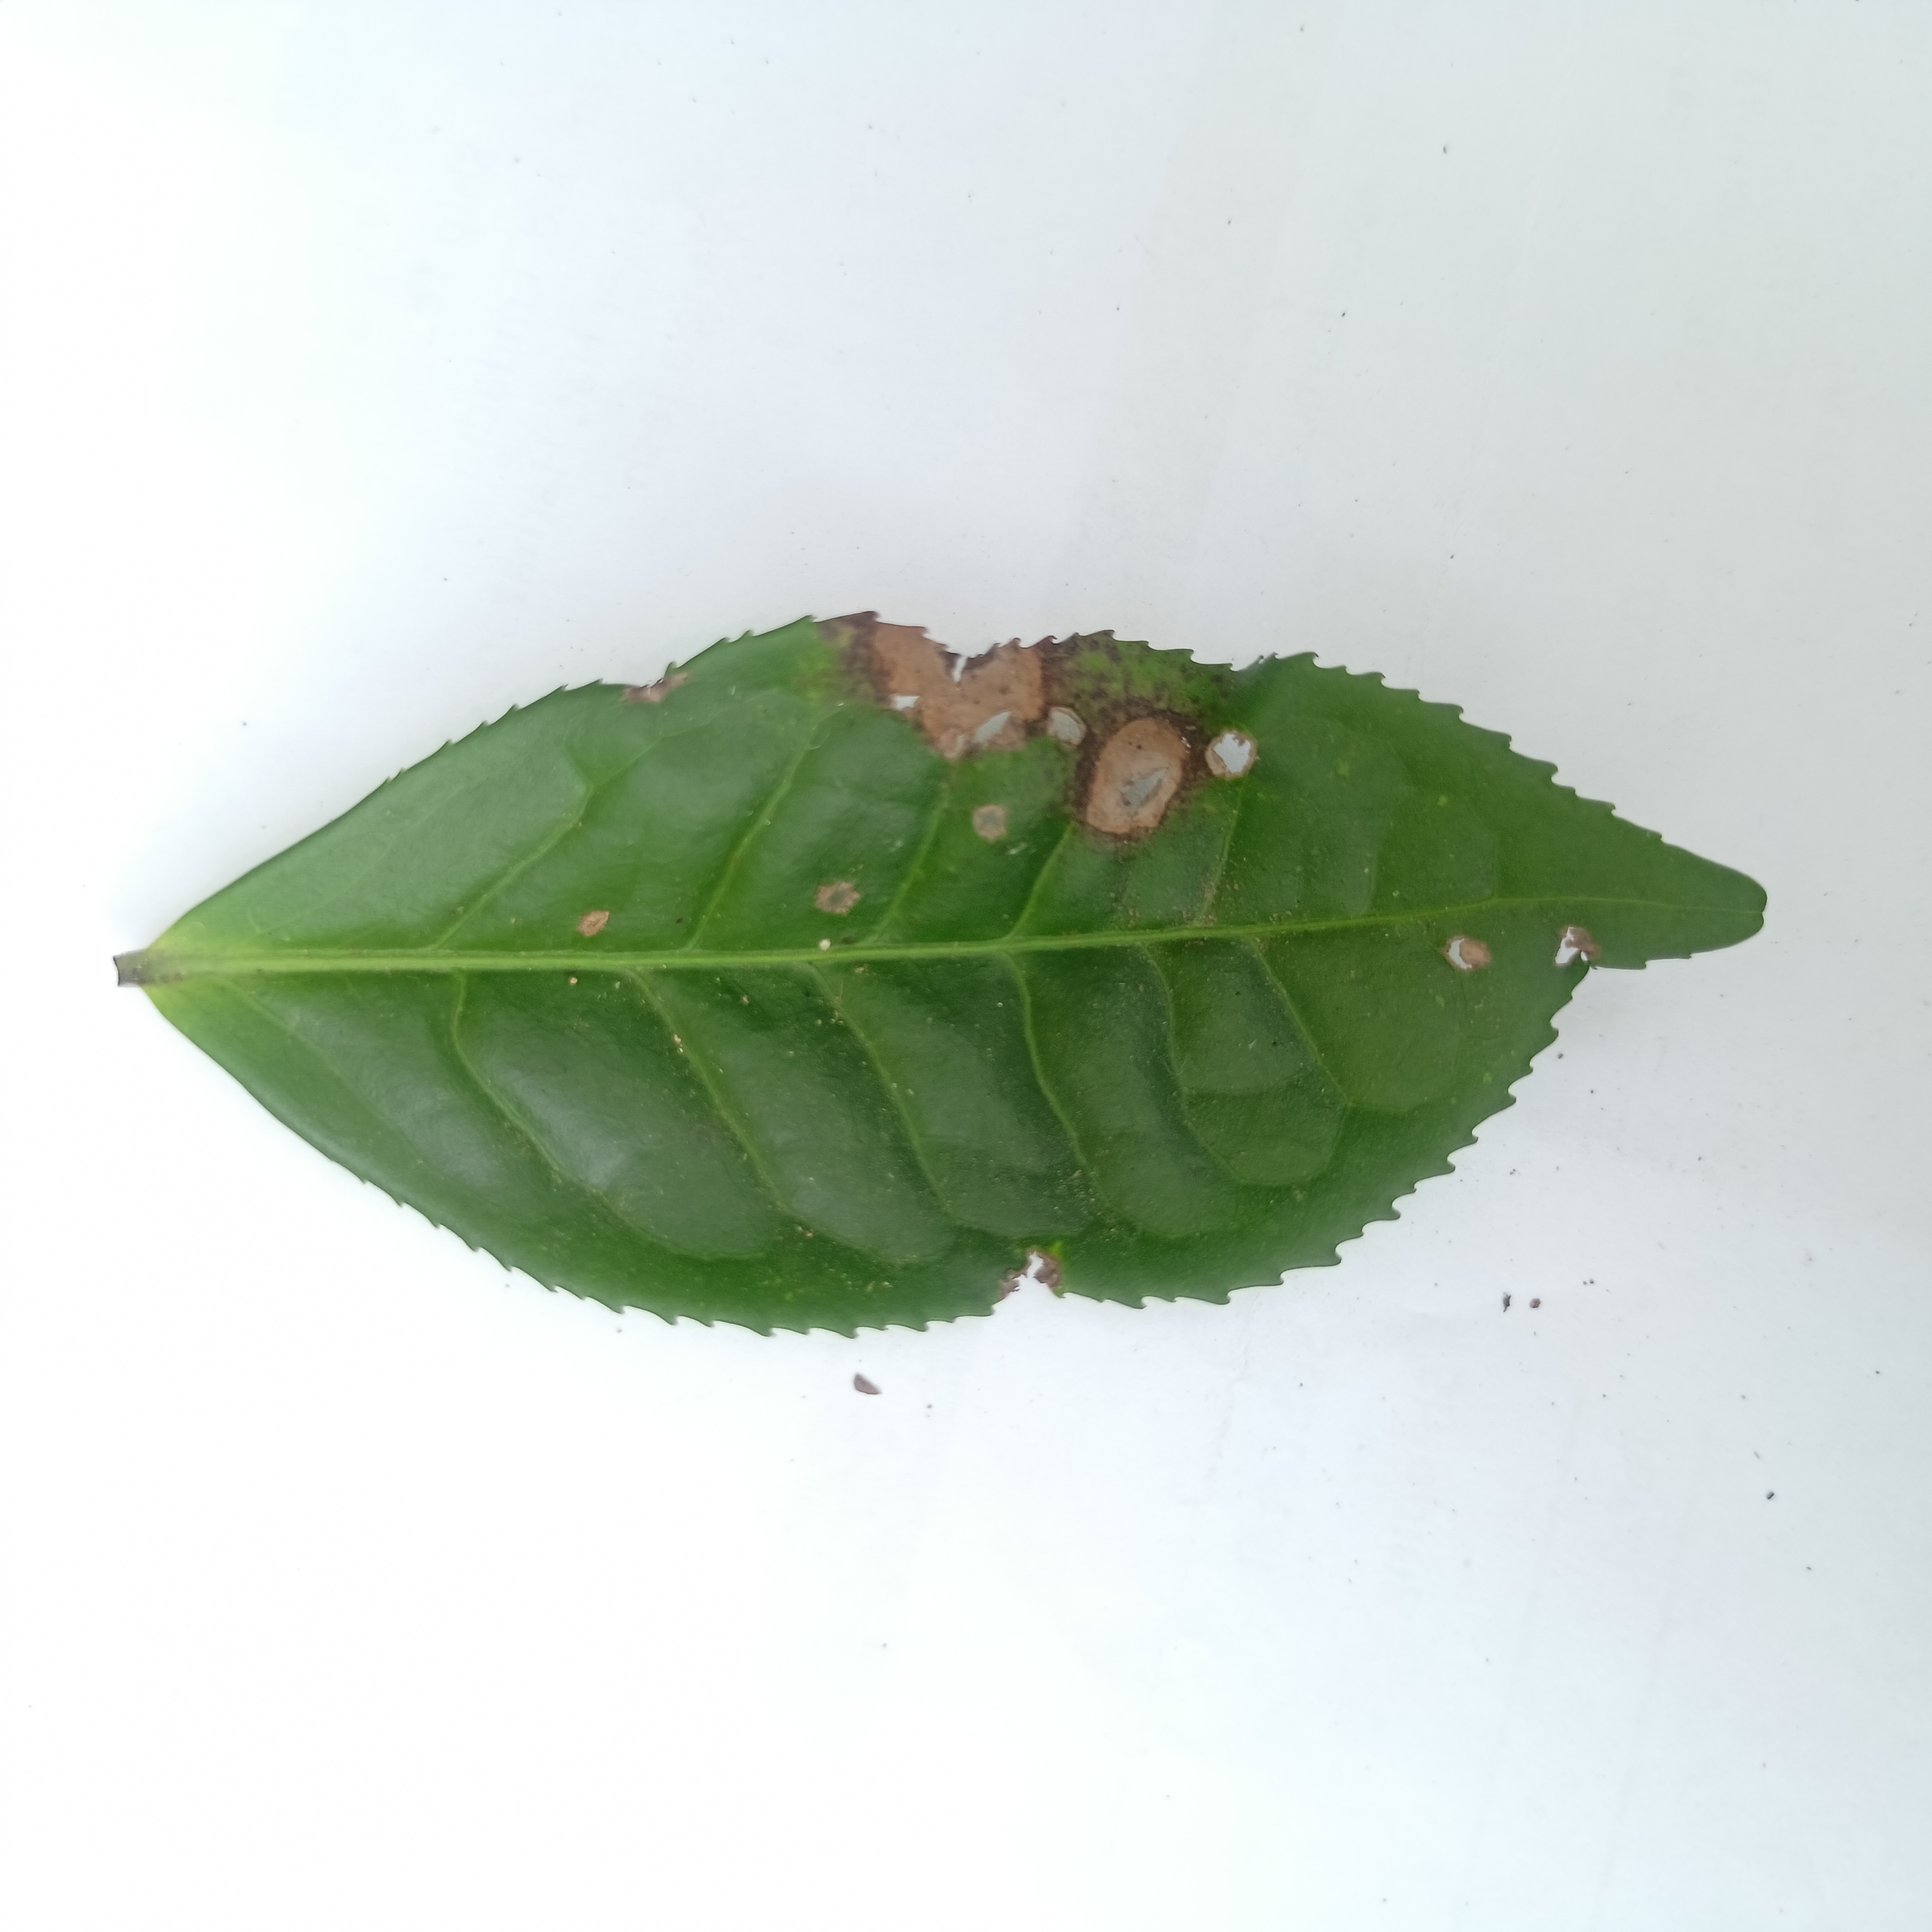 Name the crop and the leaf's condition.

tea, brown blight
